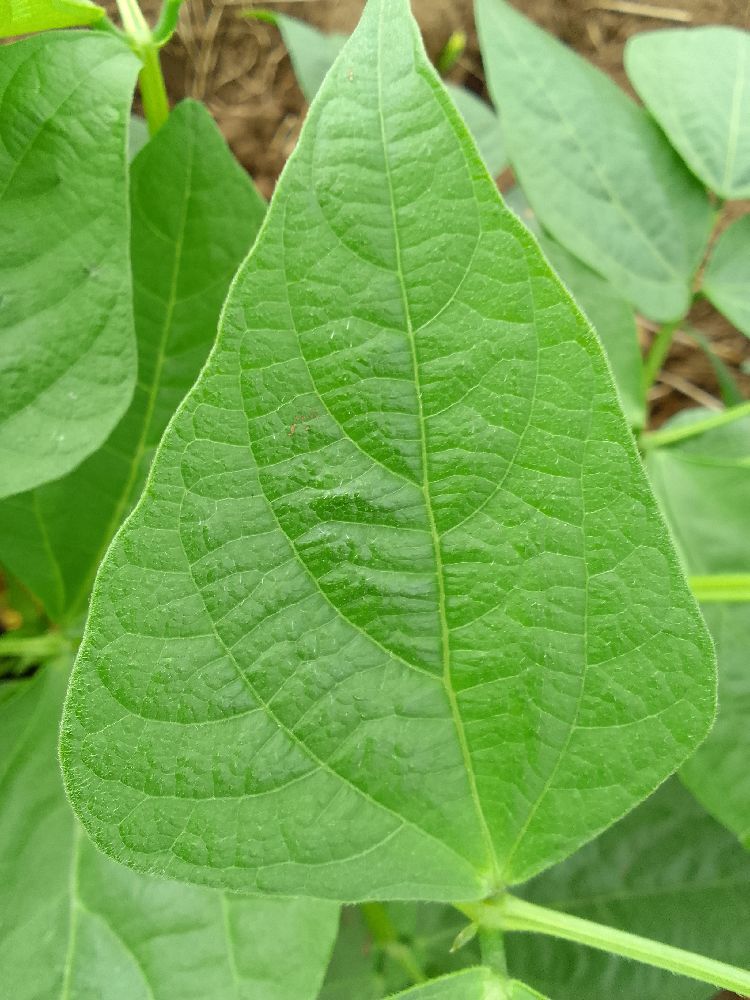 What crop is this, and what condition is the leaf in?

common bean, healthy
